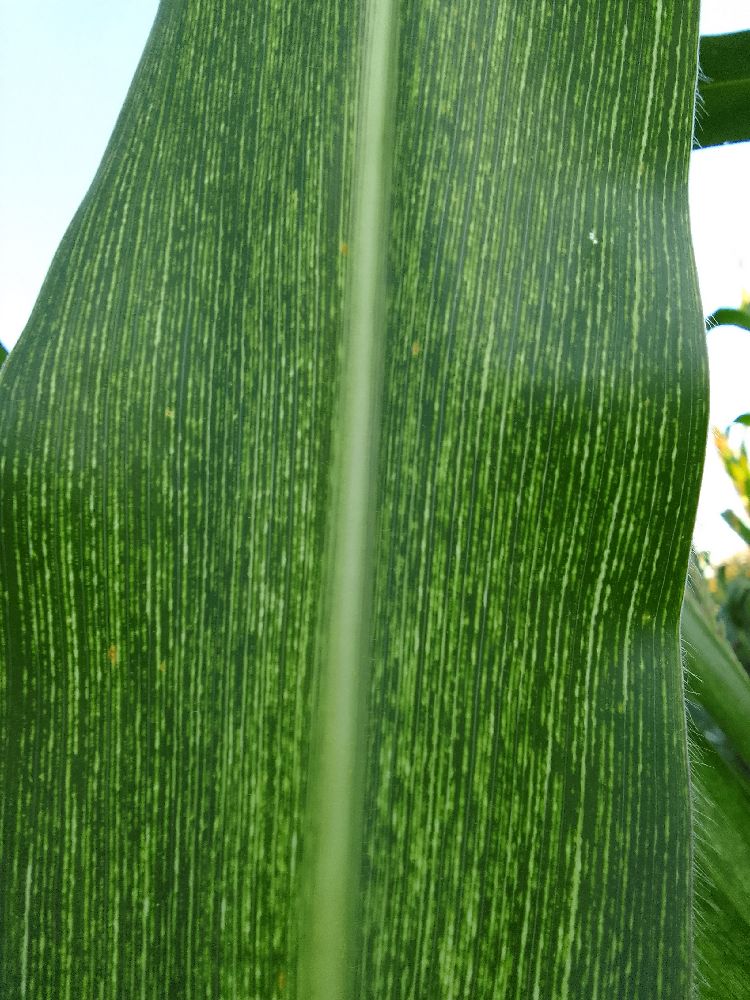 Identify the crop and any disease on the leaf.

maize, maize streak virus
